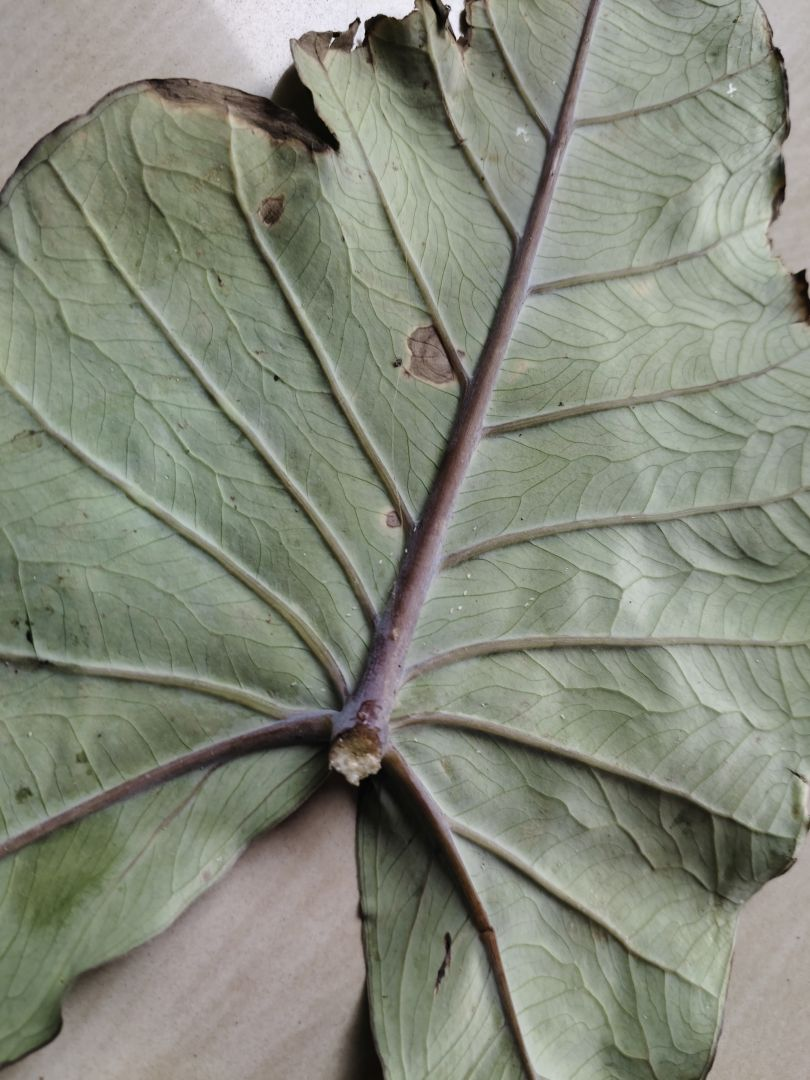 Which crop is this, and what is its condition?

taro, leaf blight
